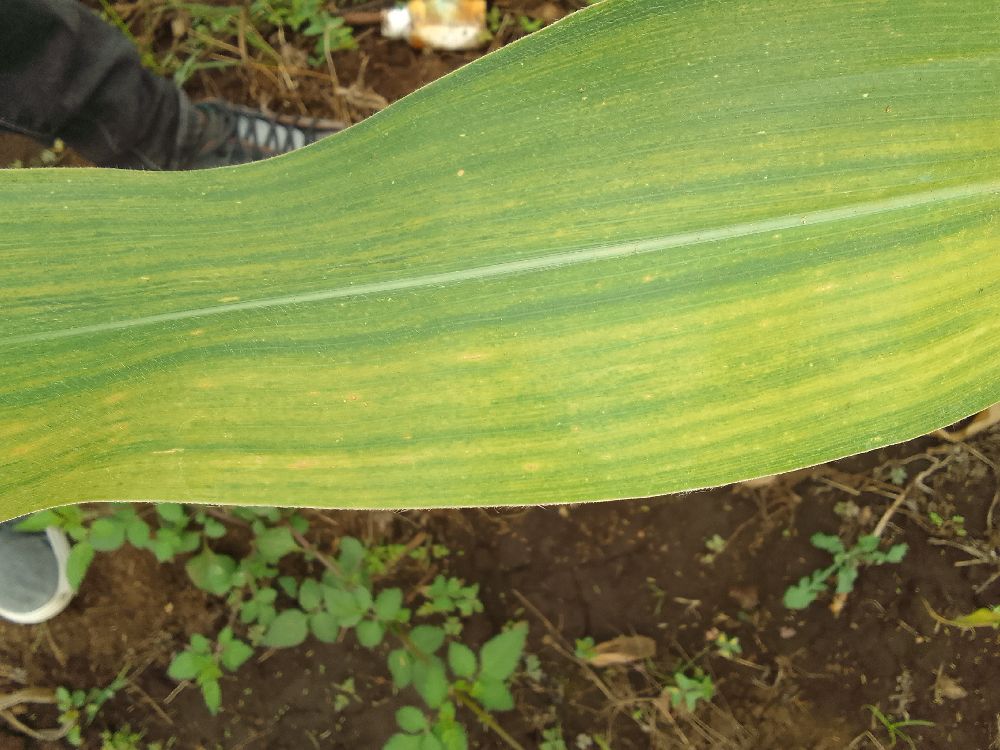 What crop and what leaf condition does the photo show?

maize, maize lethal necrosis
